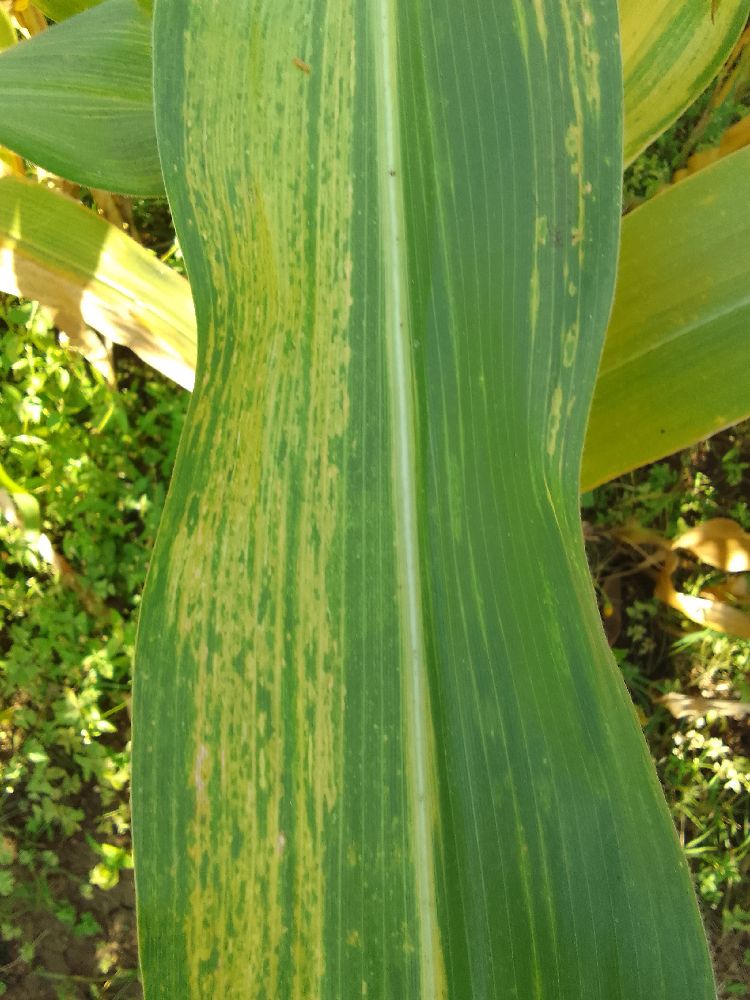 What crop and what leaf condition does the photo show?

maize, maize lethal necrosis
